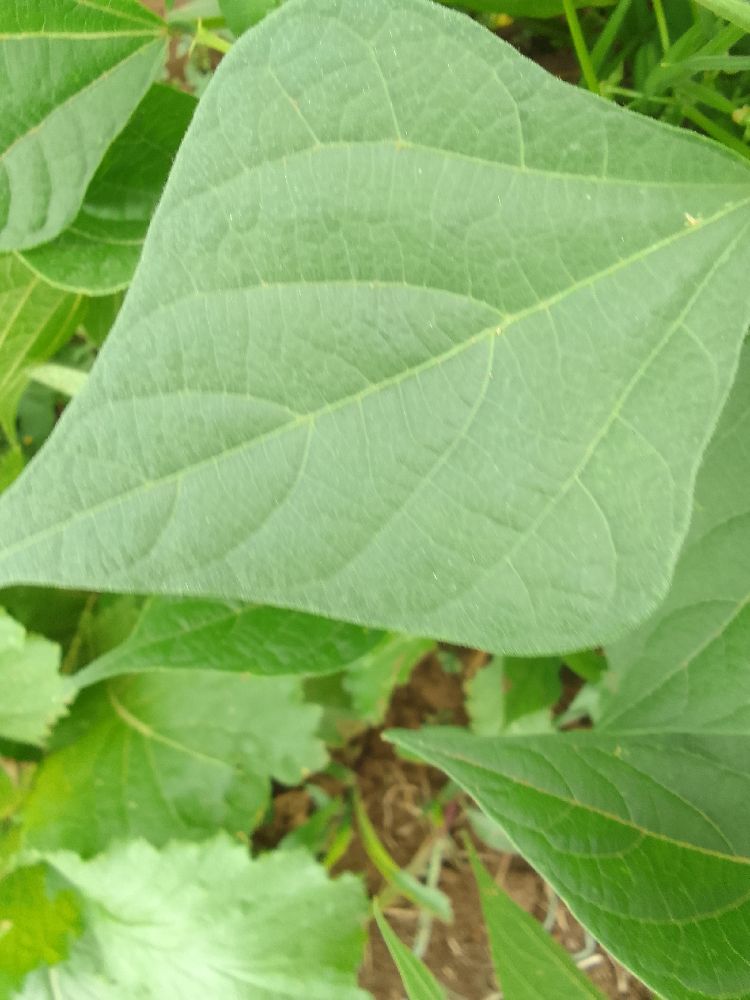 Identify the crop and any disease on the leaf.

common bean, healthy
